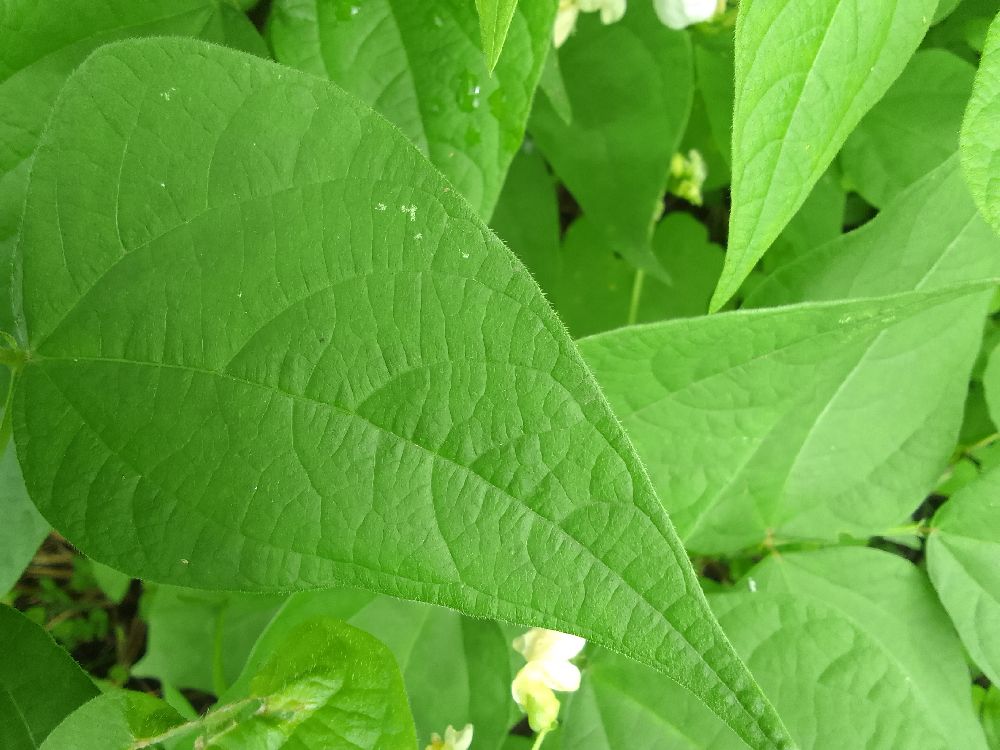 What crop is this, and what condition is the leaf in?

common bean, healthy
